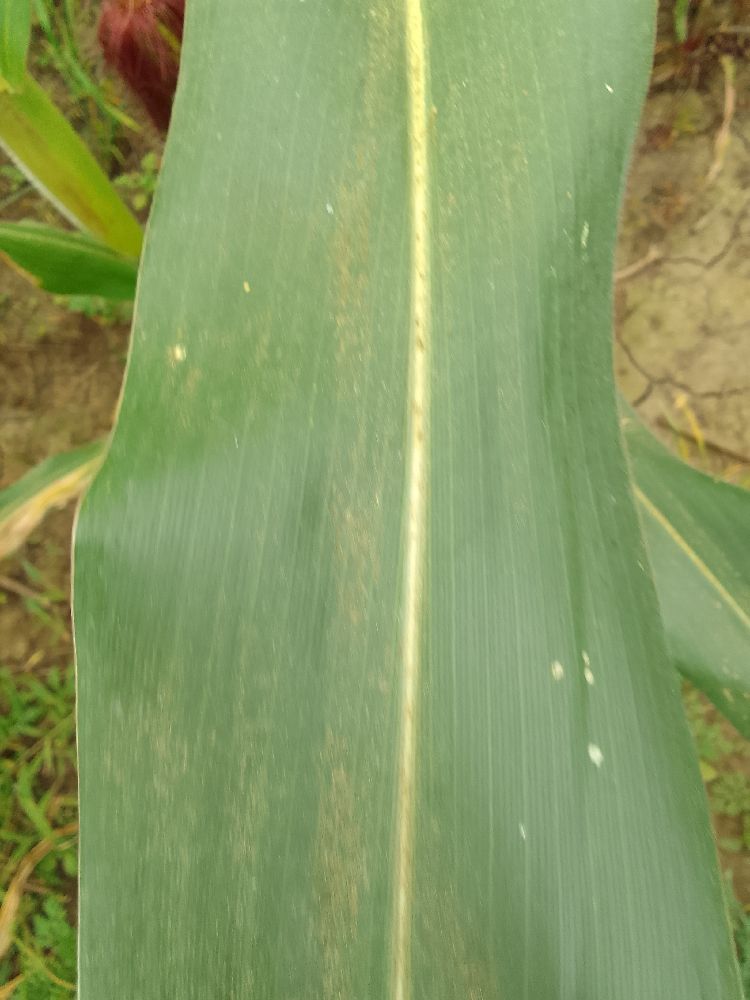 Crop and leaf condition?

maize, healthy
